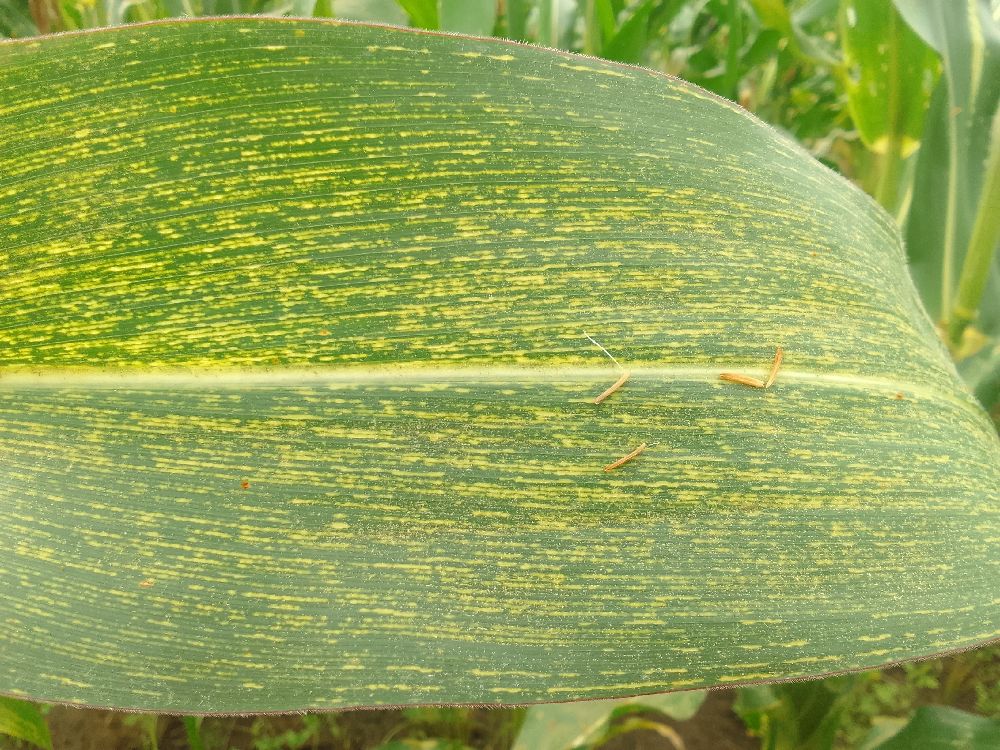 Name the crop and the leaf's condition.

maize, maize streak virus
